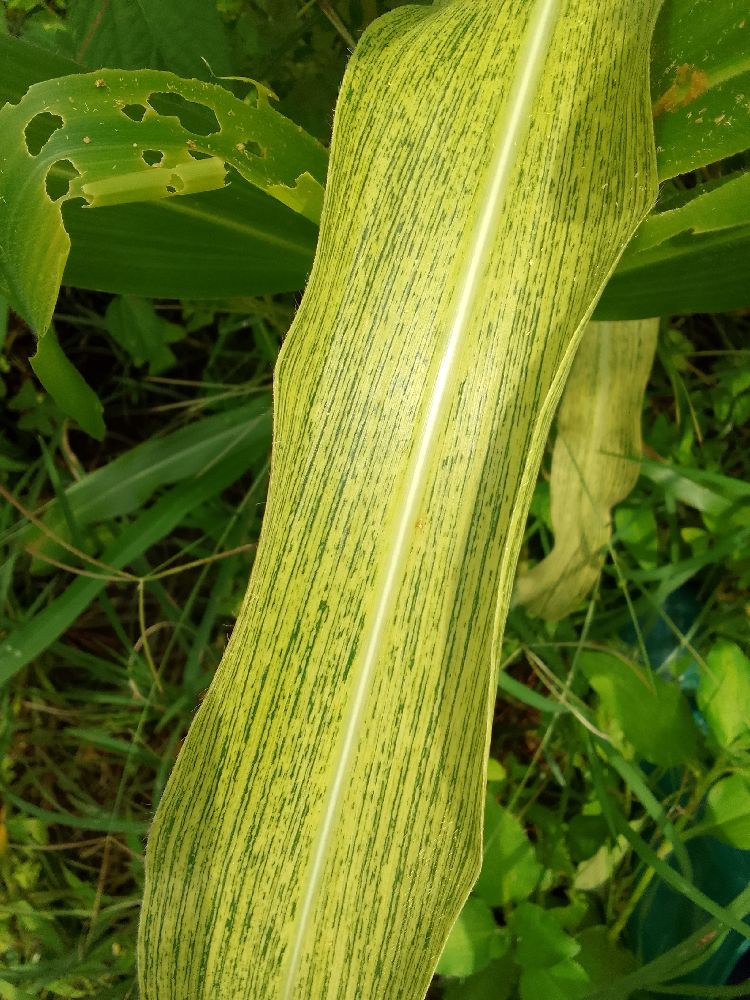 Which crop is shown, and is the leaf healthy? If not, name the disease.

maize, maize streak virus
